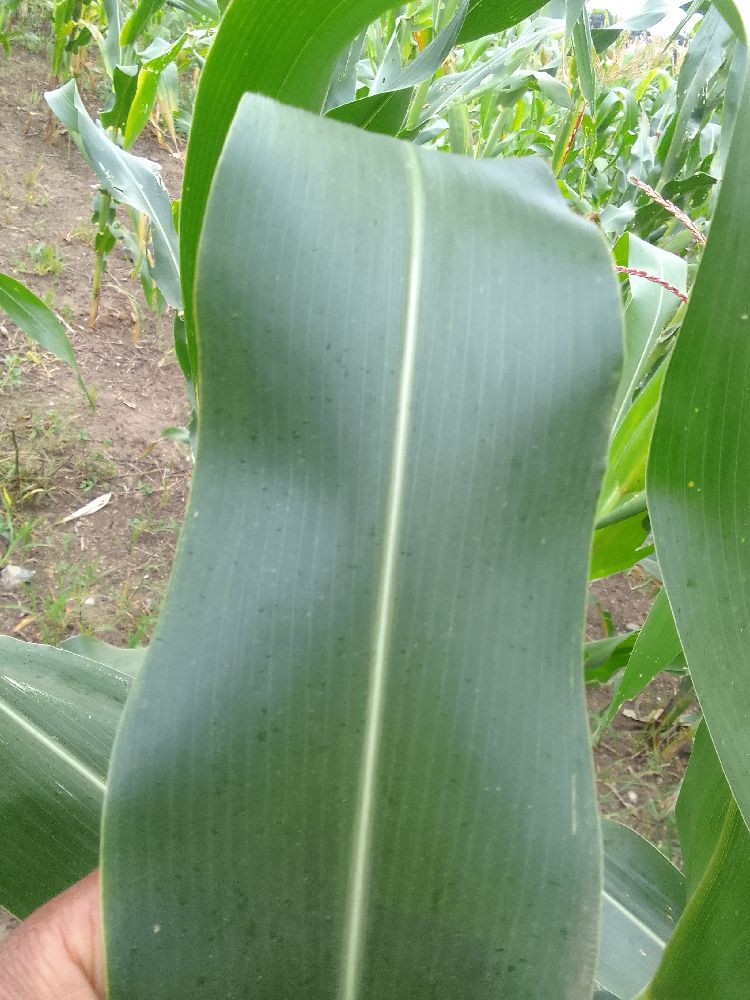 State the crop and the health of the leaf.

maize, healthy
